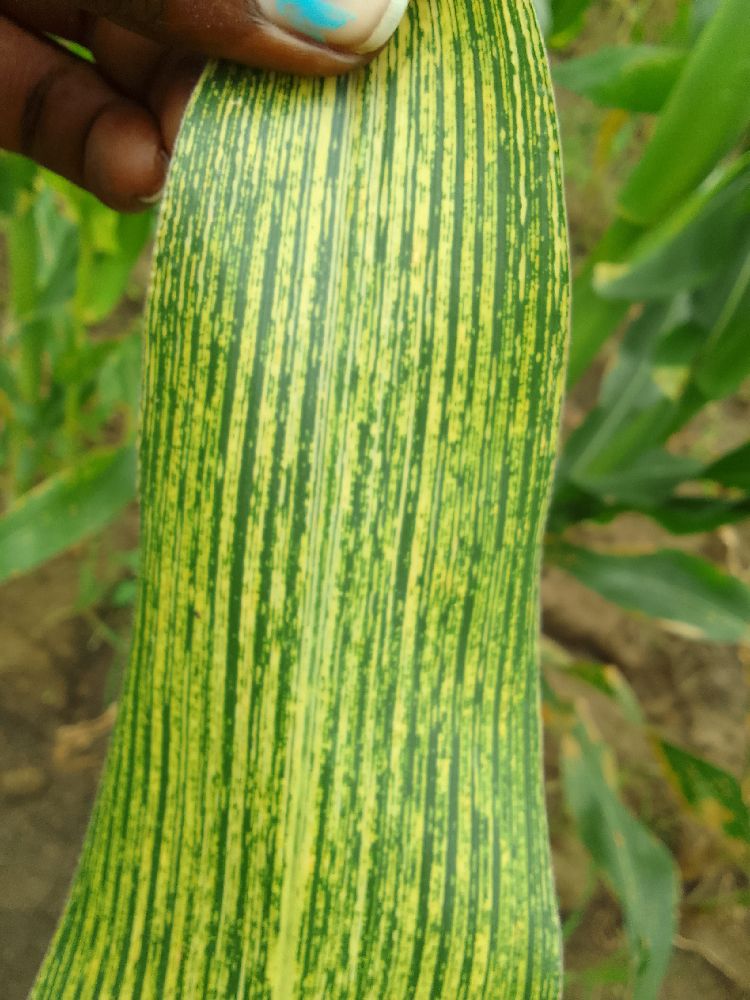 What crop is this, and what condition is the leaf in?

maize, maize streak virus
